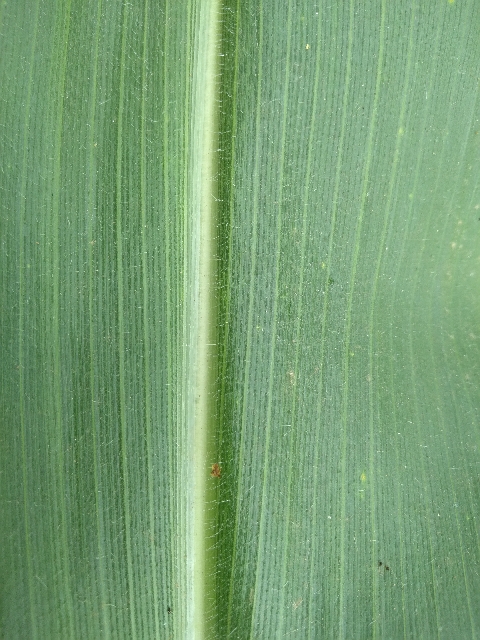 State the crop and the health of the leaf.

maize, healthy
